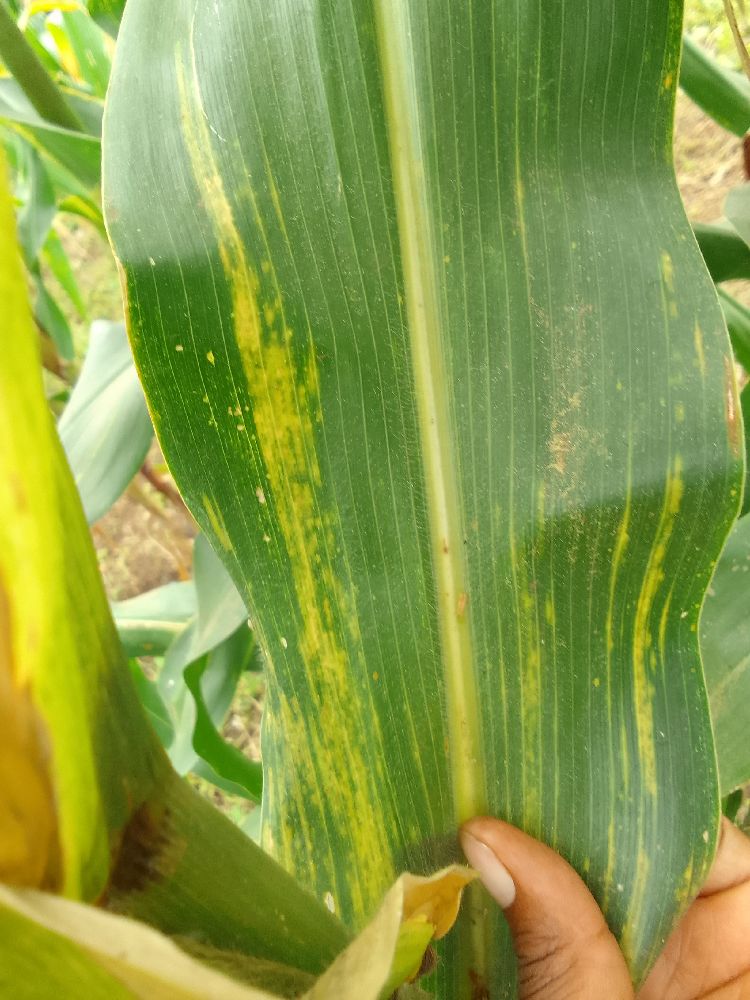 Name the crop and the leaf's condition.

maize, maize lethal necrosis
